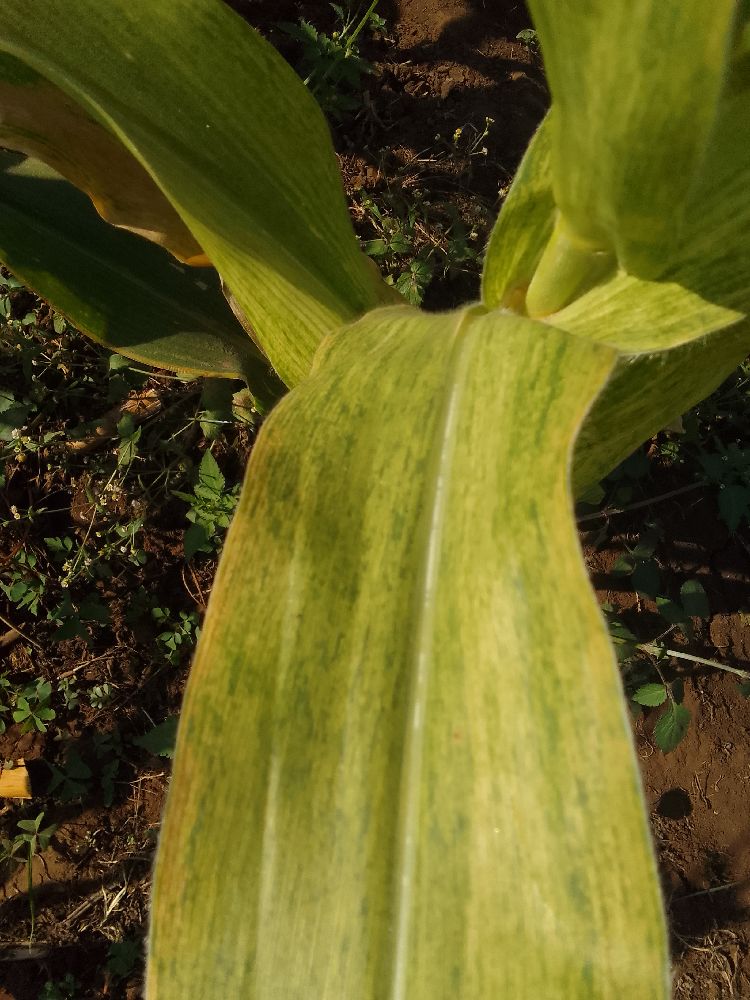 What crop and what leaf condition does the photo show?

maize, maize lethal necrosis
